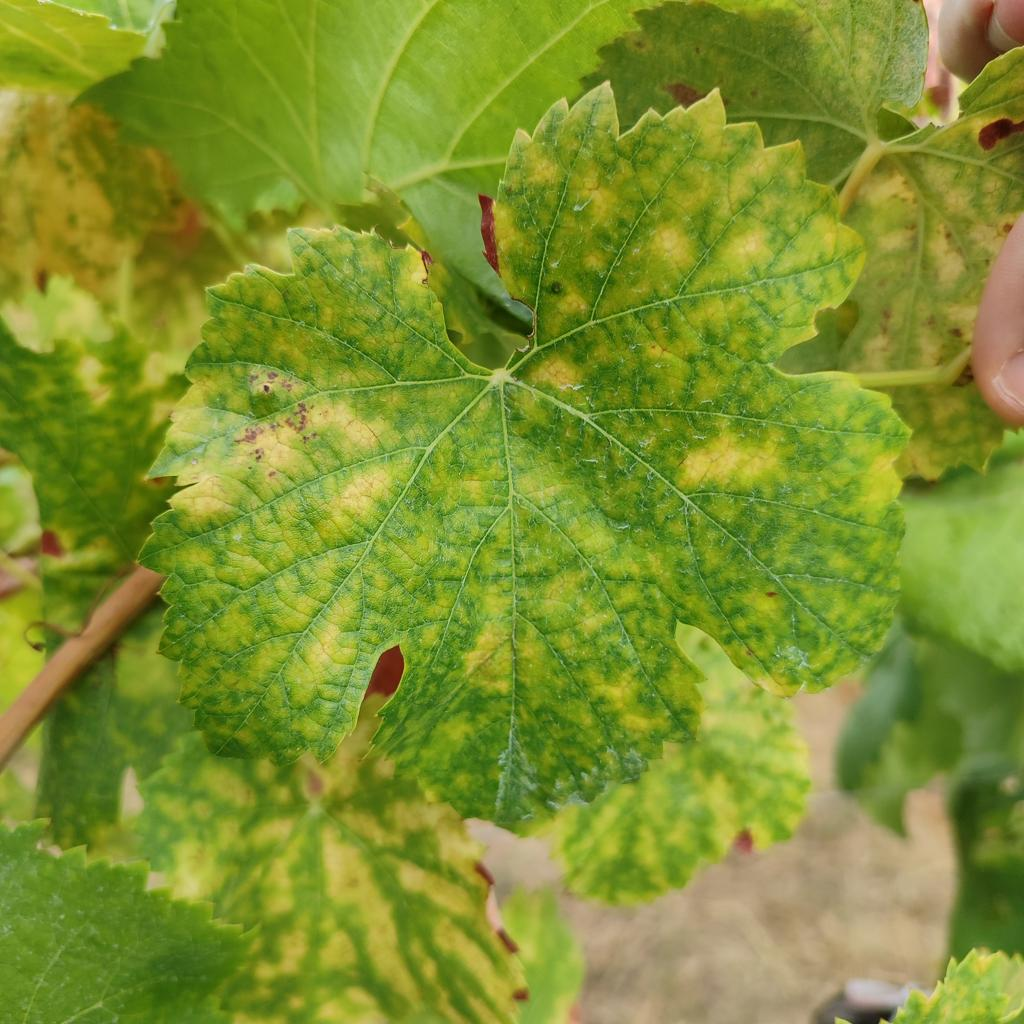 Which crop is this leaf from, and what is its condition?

grapevine, esca complex
